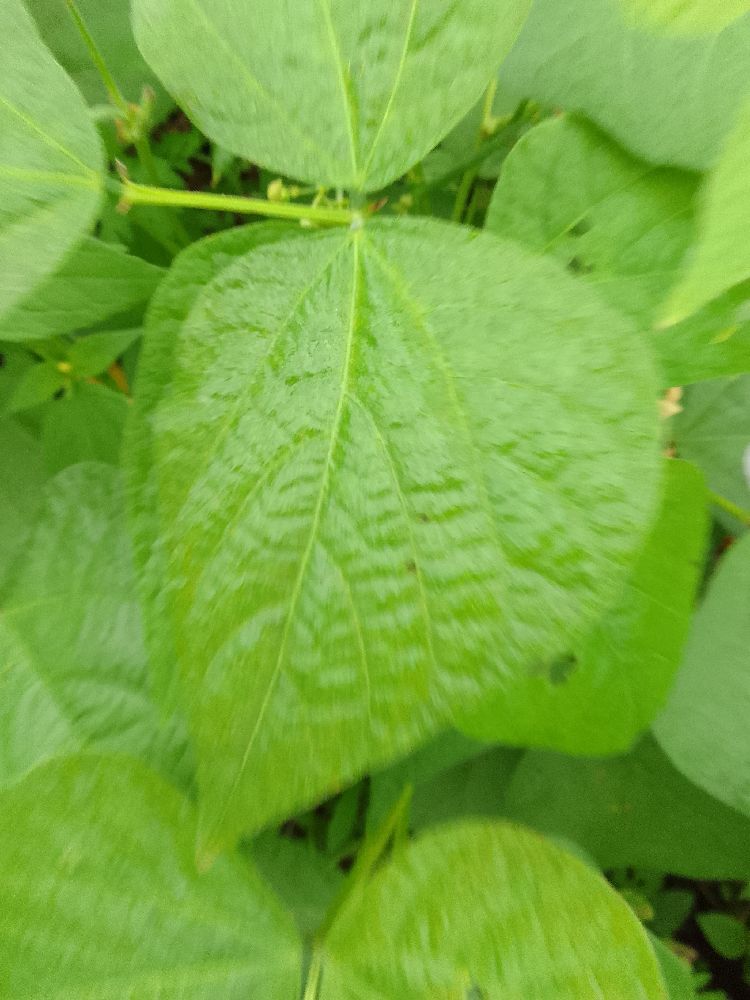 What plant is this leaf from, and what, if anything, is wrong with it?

common bean, healthy
